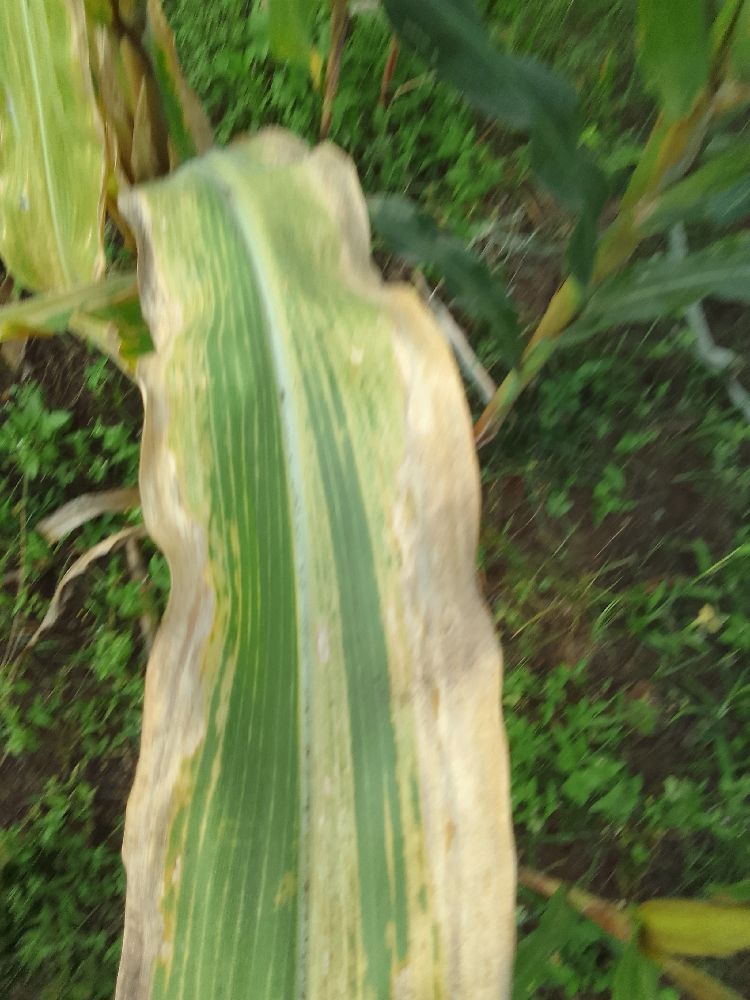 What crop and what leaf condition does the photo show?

maize, maize lethal necrosis
